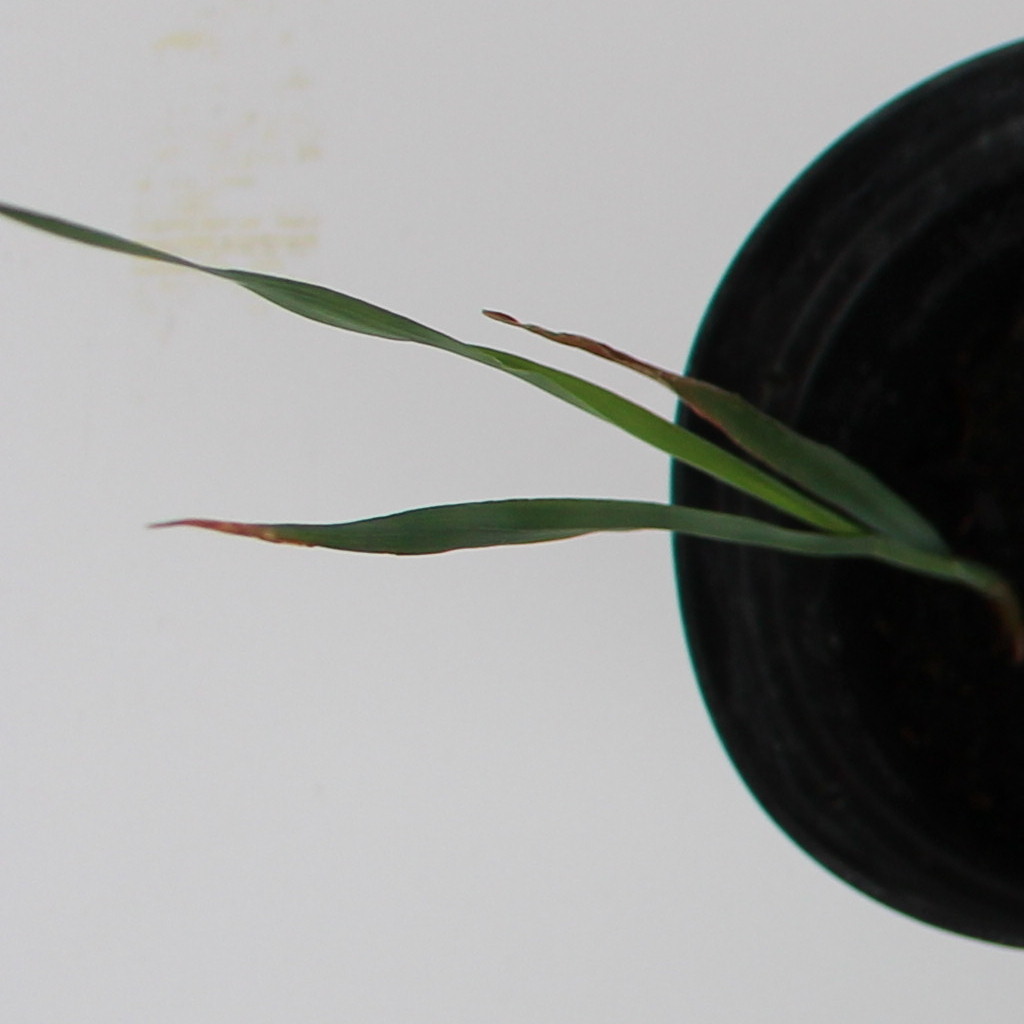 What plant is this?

Avena sterilis
